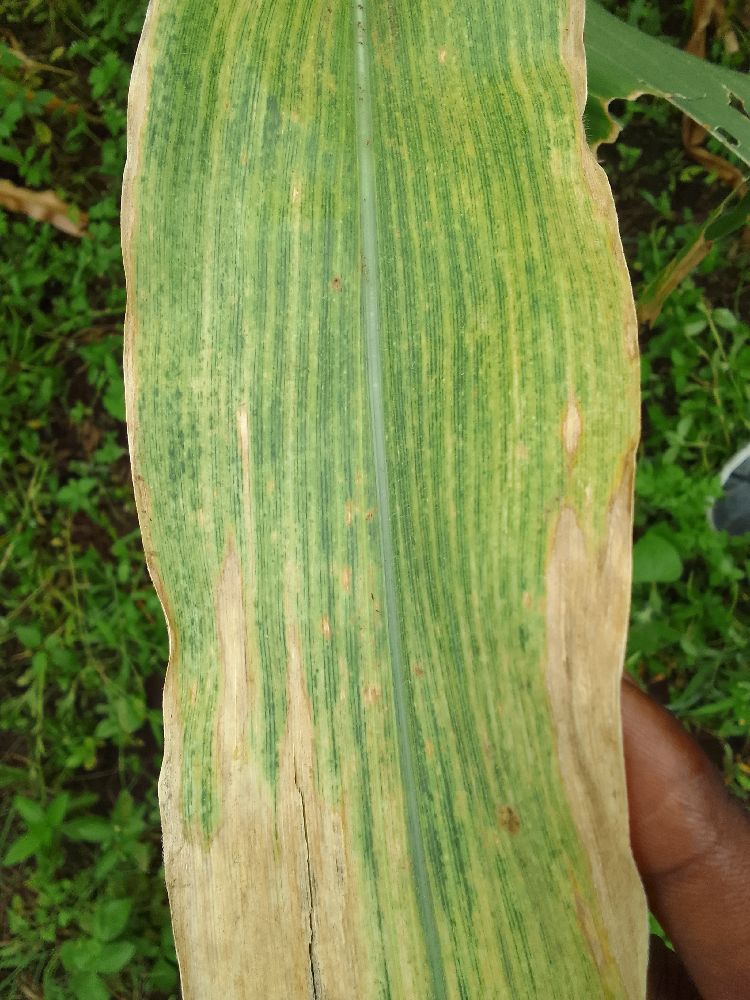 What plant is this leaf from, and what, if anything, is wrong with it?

maize, maize lethal necrosis
